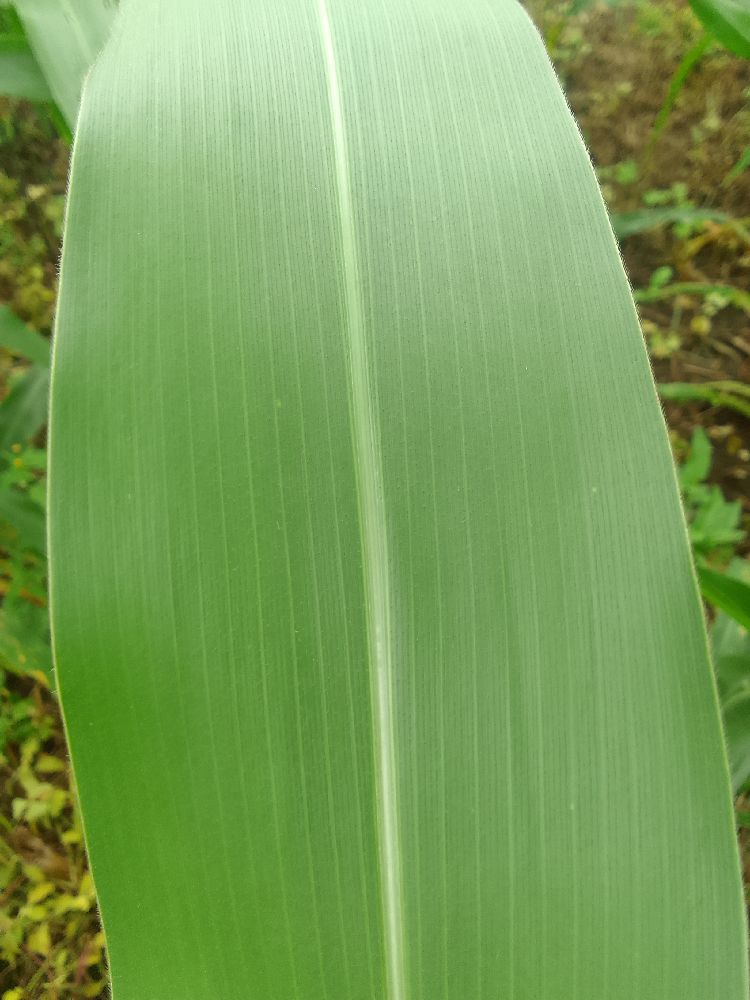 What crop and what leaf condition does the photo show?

maize, healthy
